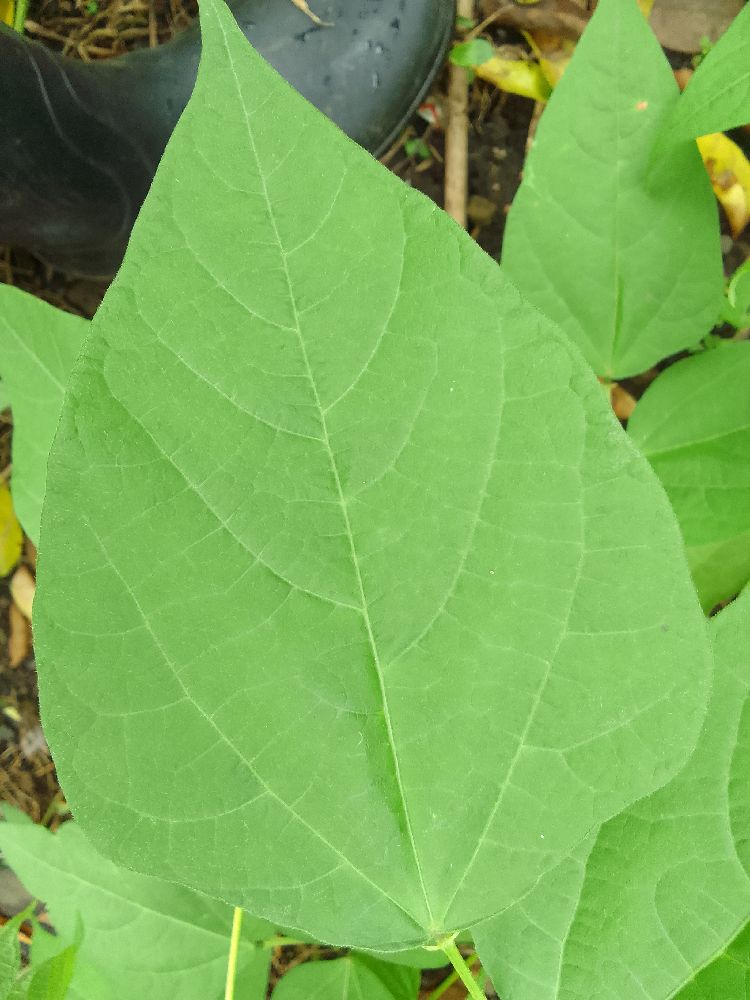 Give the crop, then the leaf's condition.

common bean, healthy
